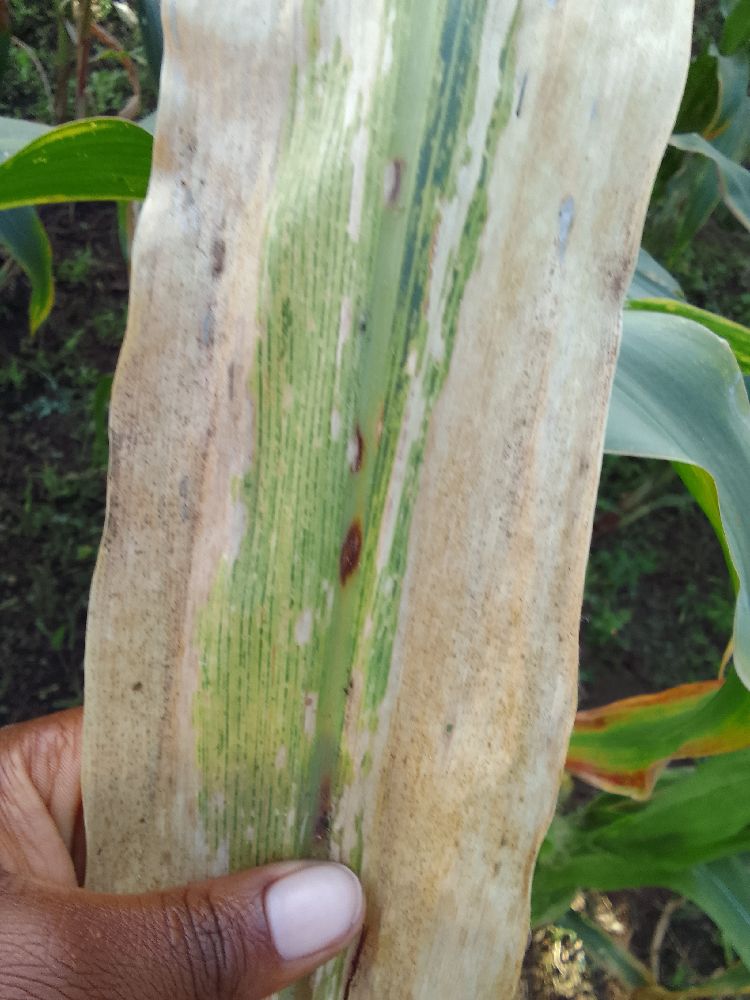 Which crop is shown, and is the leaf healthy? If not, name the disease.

maize, maize lethal necrosis
